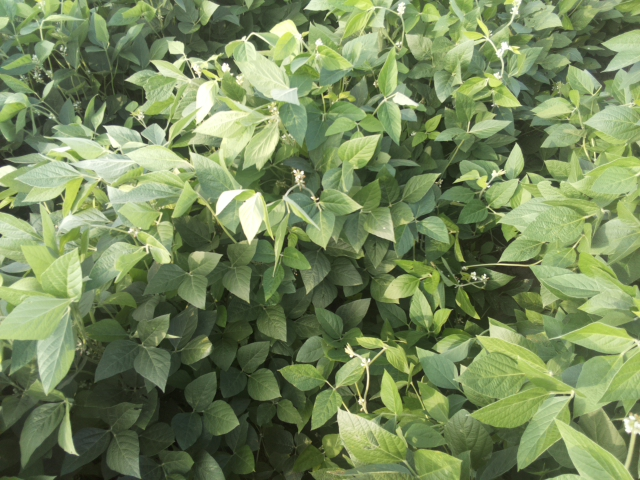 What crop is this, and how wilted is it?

soybean, leaflets folding inward at secondary pulvinus with no turgor loss in leaflets or petioles
